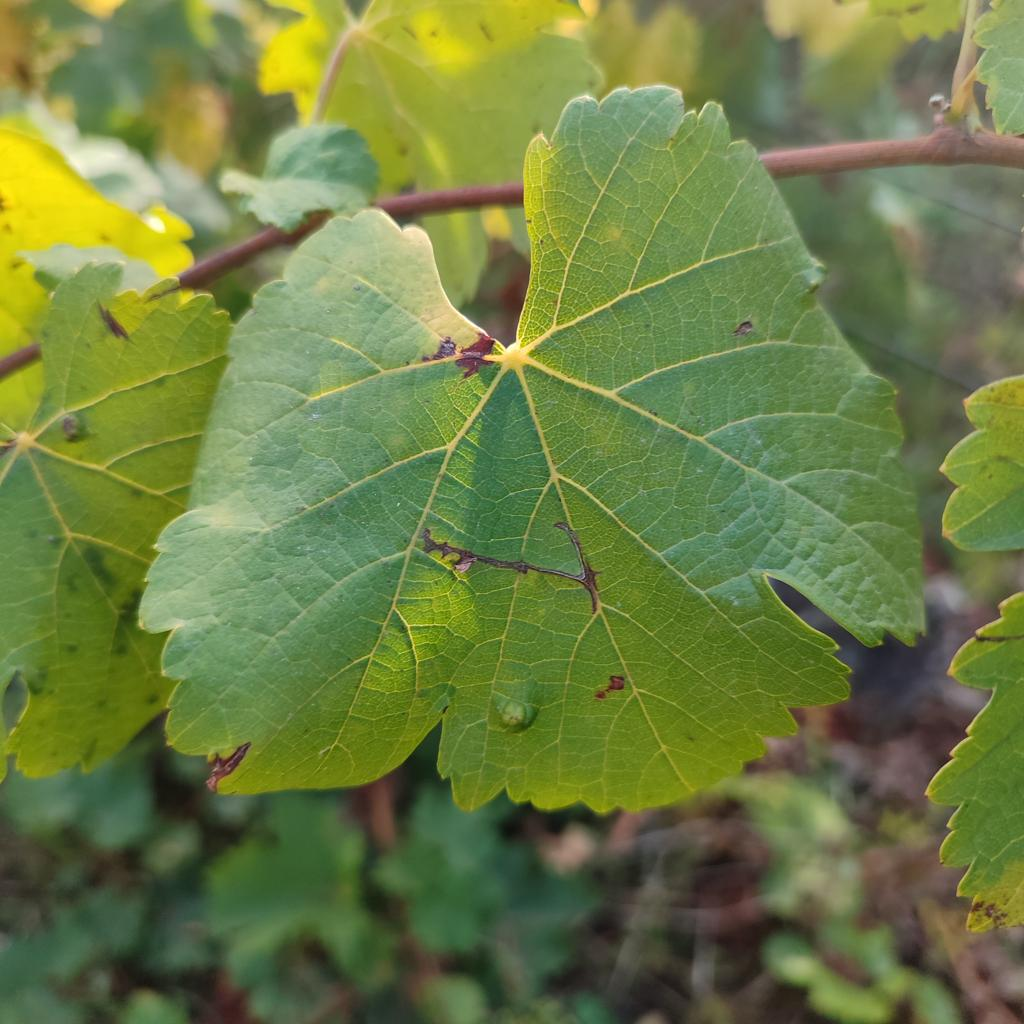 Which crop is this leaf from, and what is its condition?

grapevine, erineum mite
